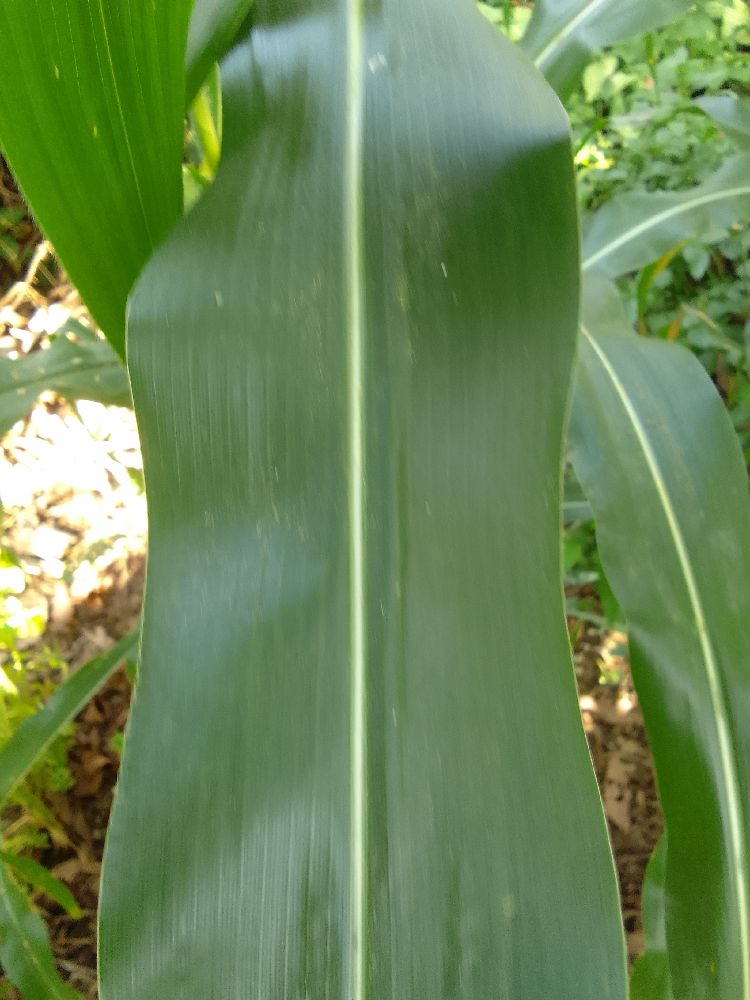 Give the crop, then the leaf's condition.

maize, healthy
